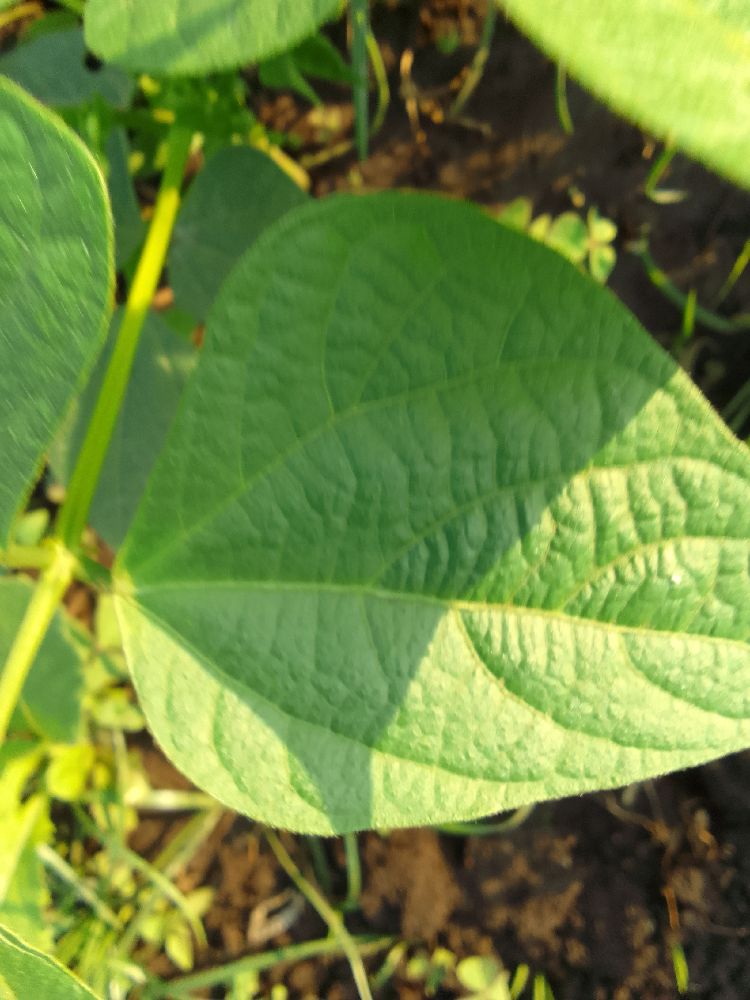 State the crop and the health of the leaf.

common bean, healthy
